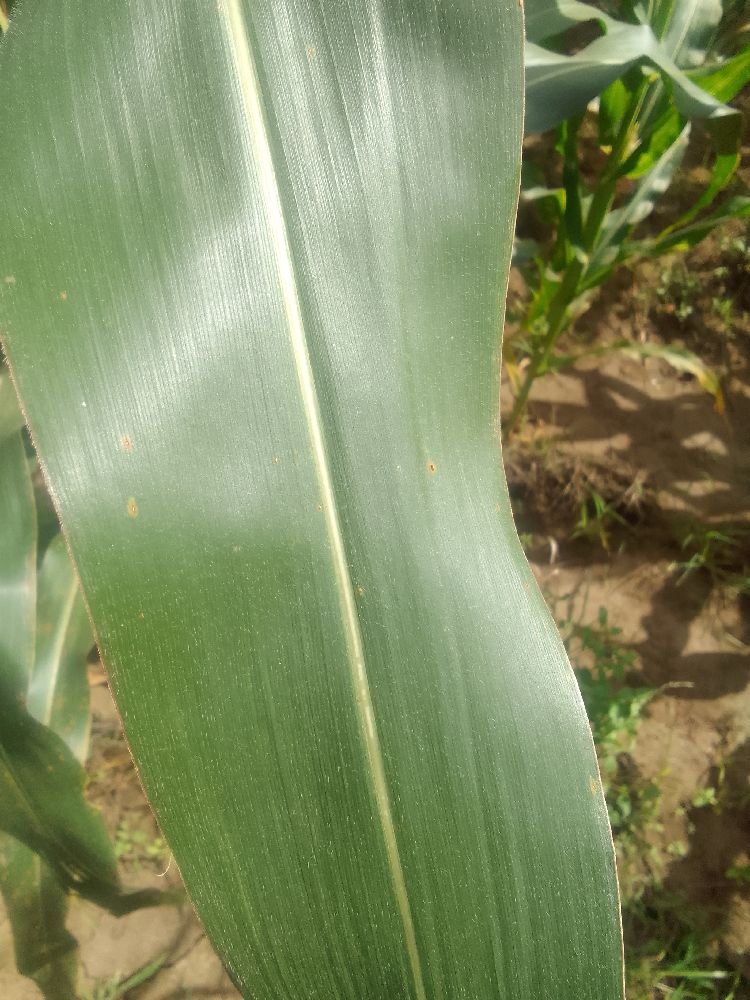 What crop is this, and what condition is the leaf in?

maize, healthy
